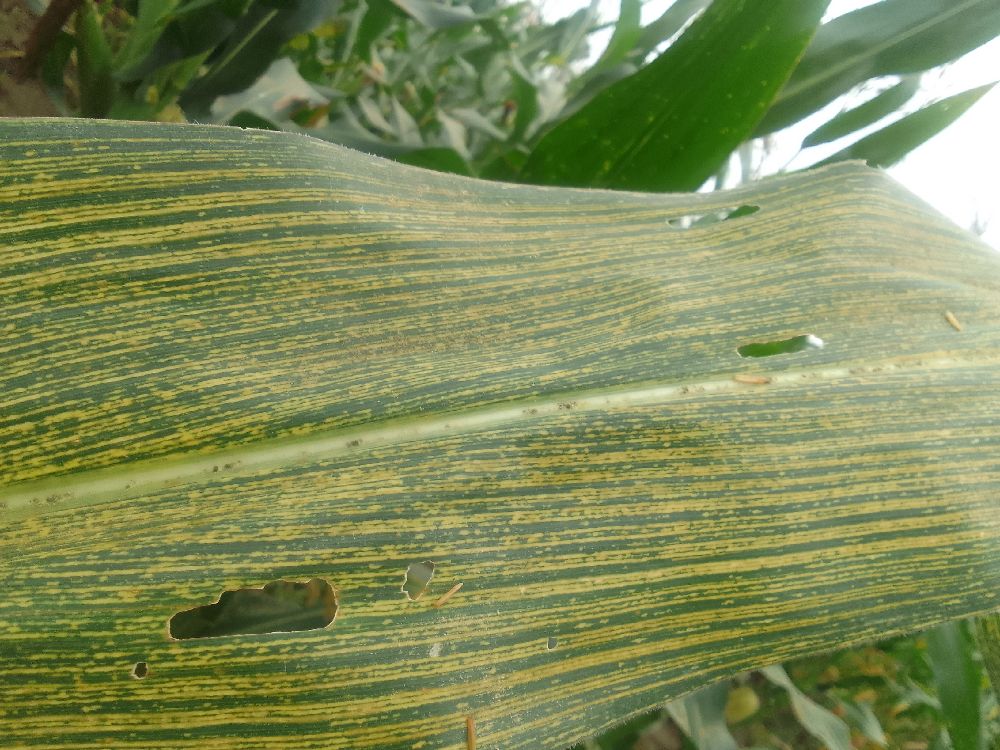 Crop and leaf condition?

maize, maize streak virus
